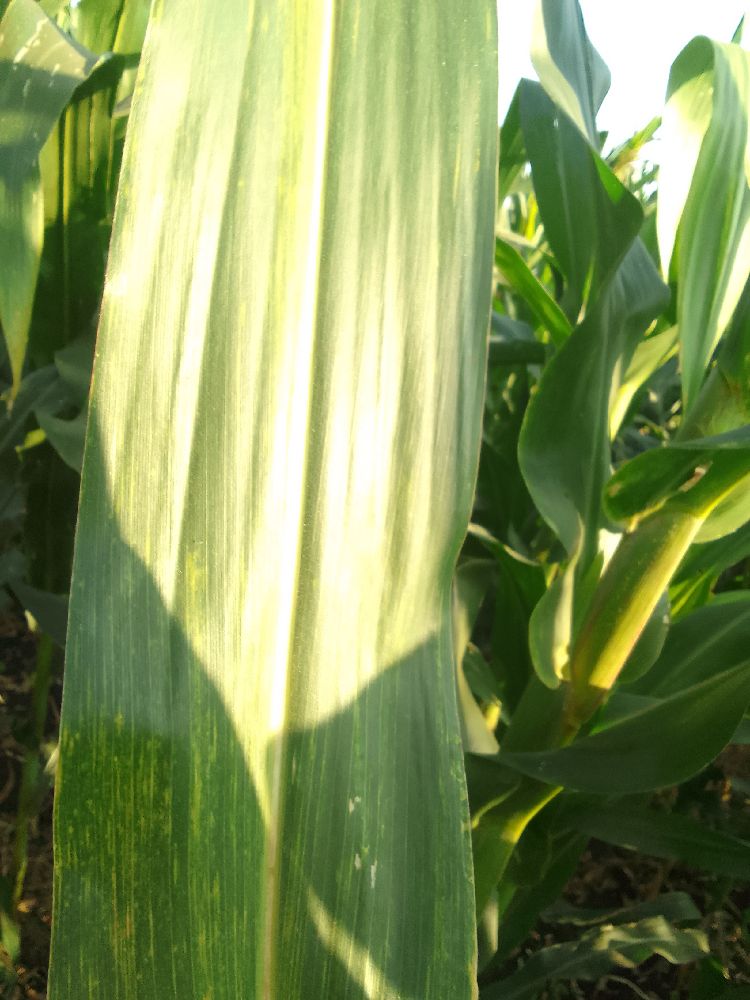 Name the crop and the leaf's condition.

maize, maize lethal necrosis
